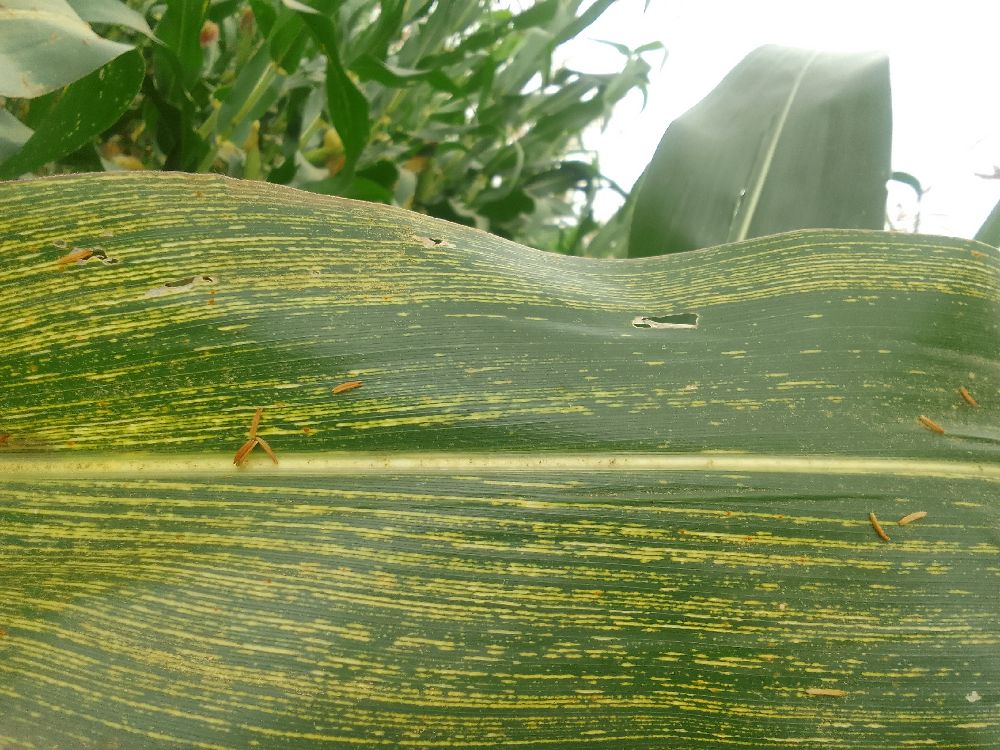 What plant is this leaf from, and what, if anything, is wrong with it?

maize, maize streak virus
